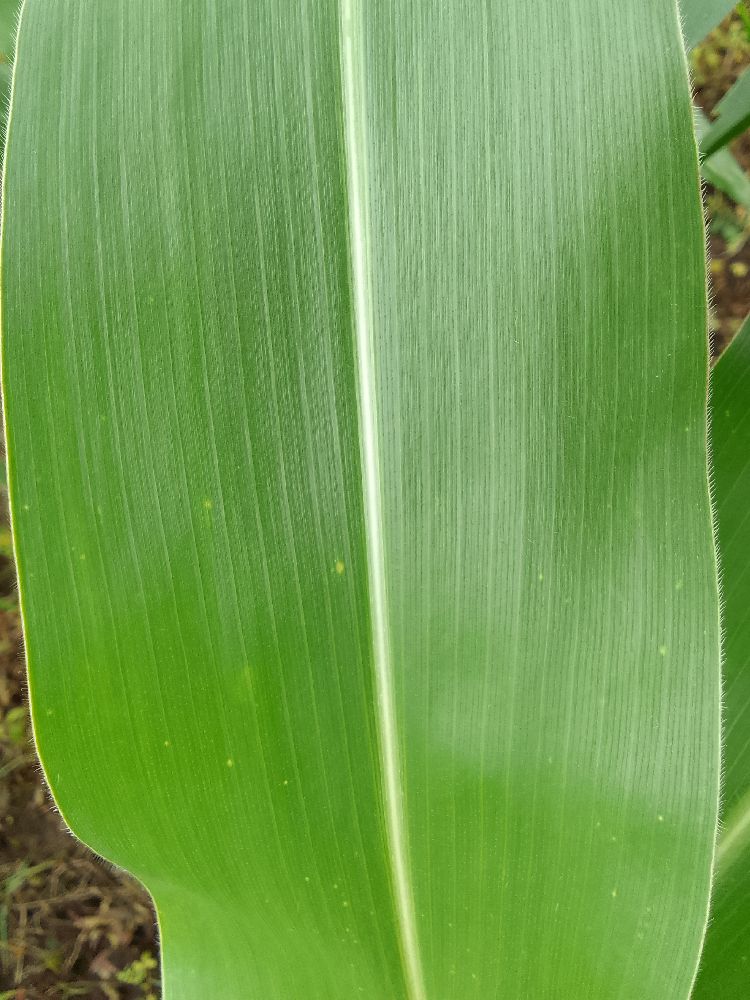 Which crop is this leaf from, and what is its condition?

maize, healthy
